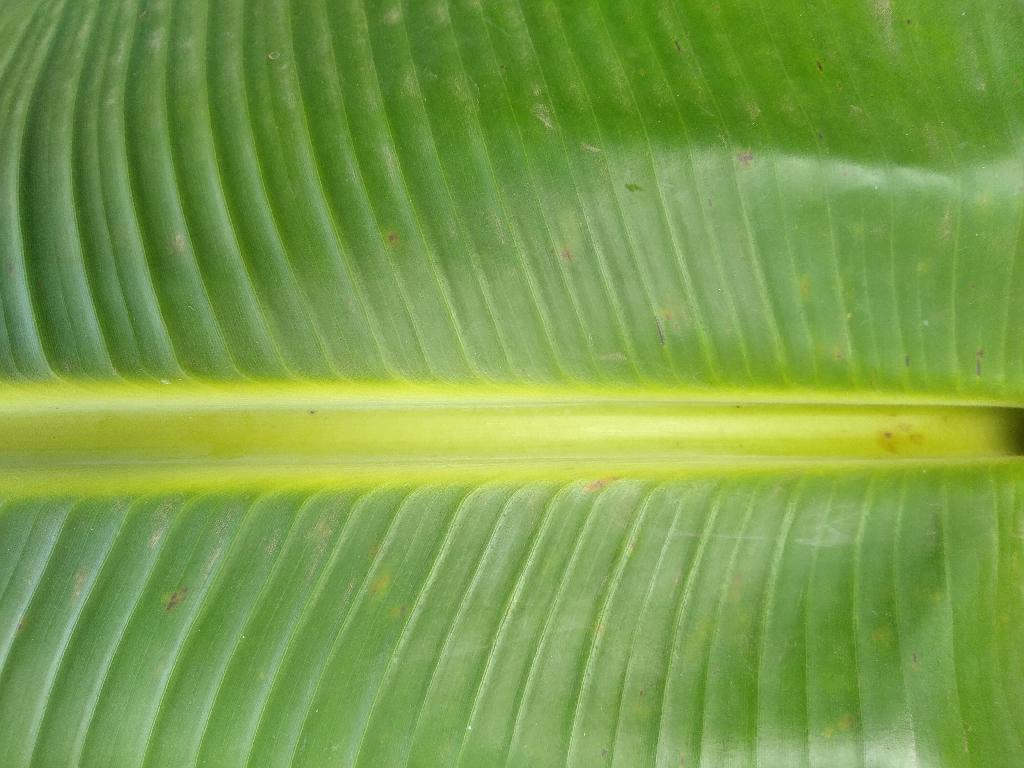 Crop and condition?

banana, healthy
